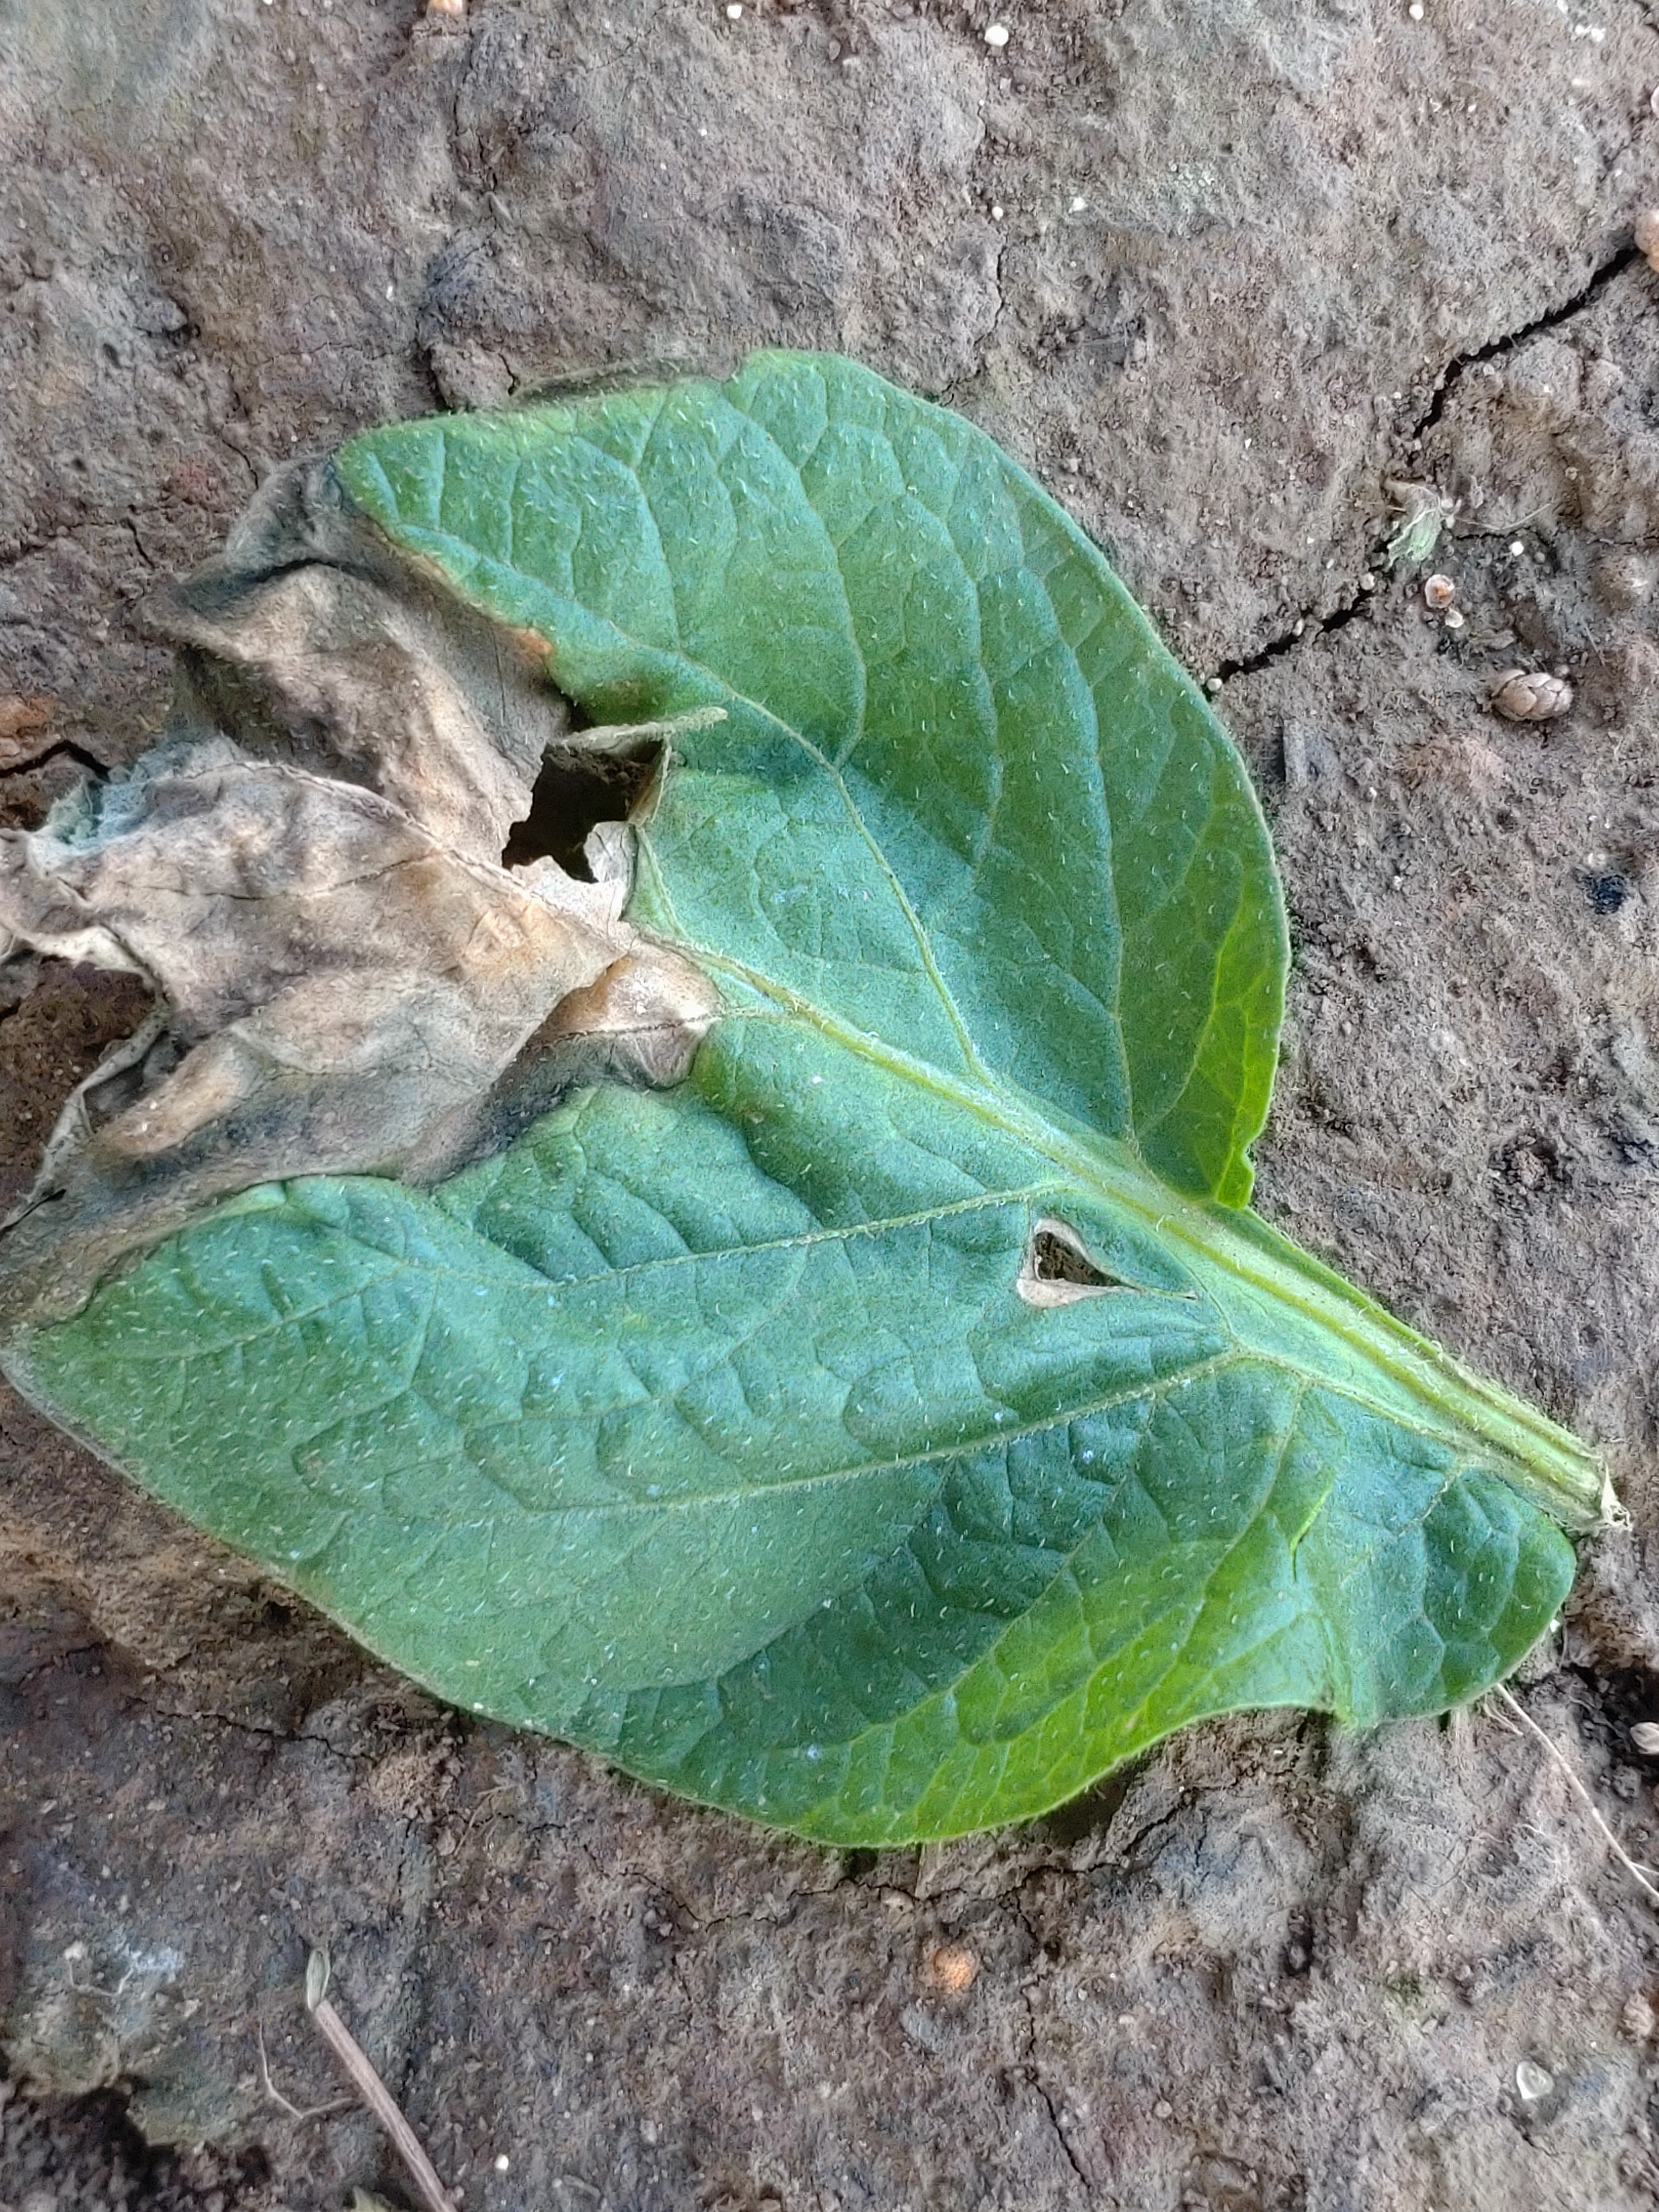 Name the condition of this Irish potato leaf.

early blight
